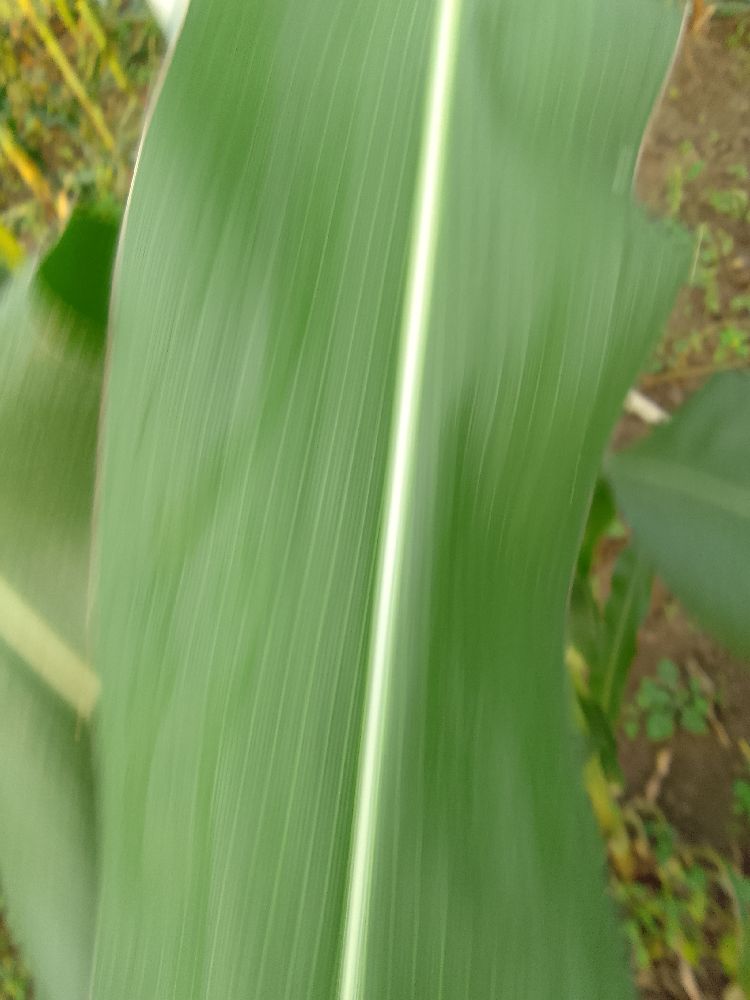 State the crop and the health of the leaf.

maize, healthy
